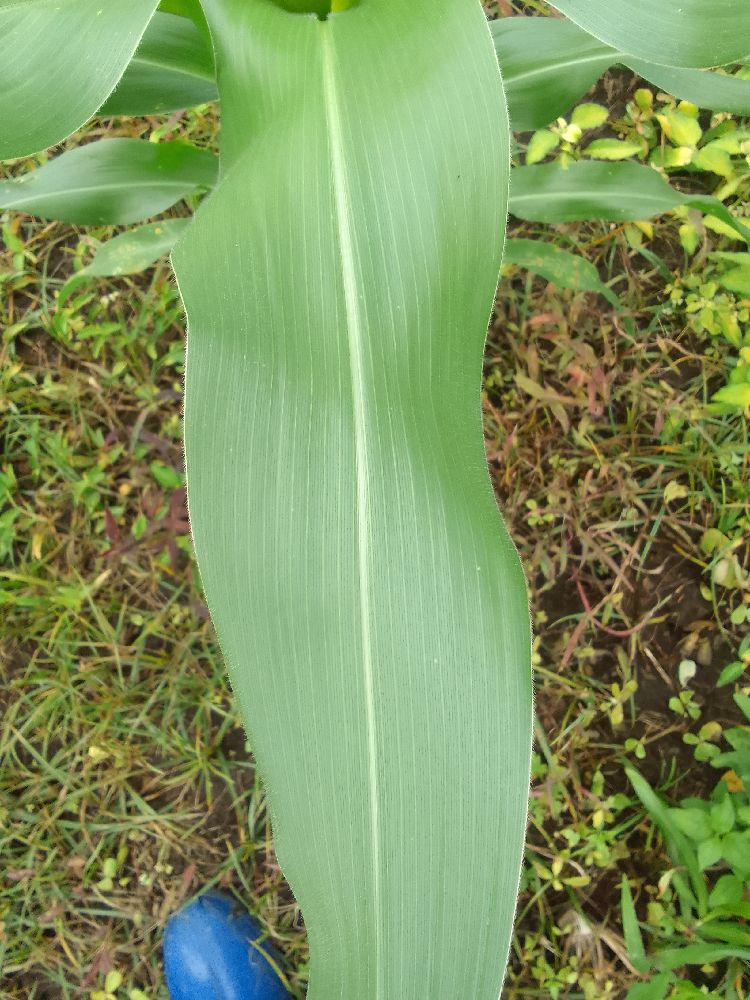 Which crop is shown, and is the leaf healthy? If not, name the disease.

maize, healthy
